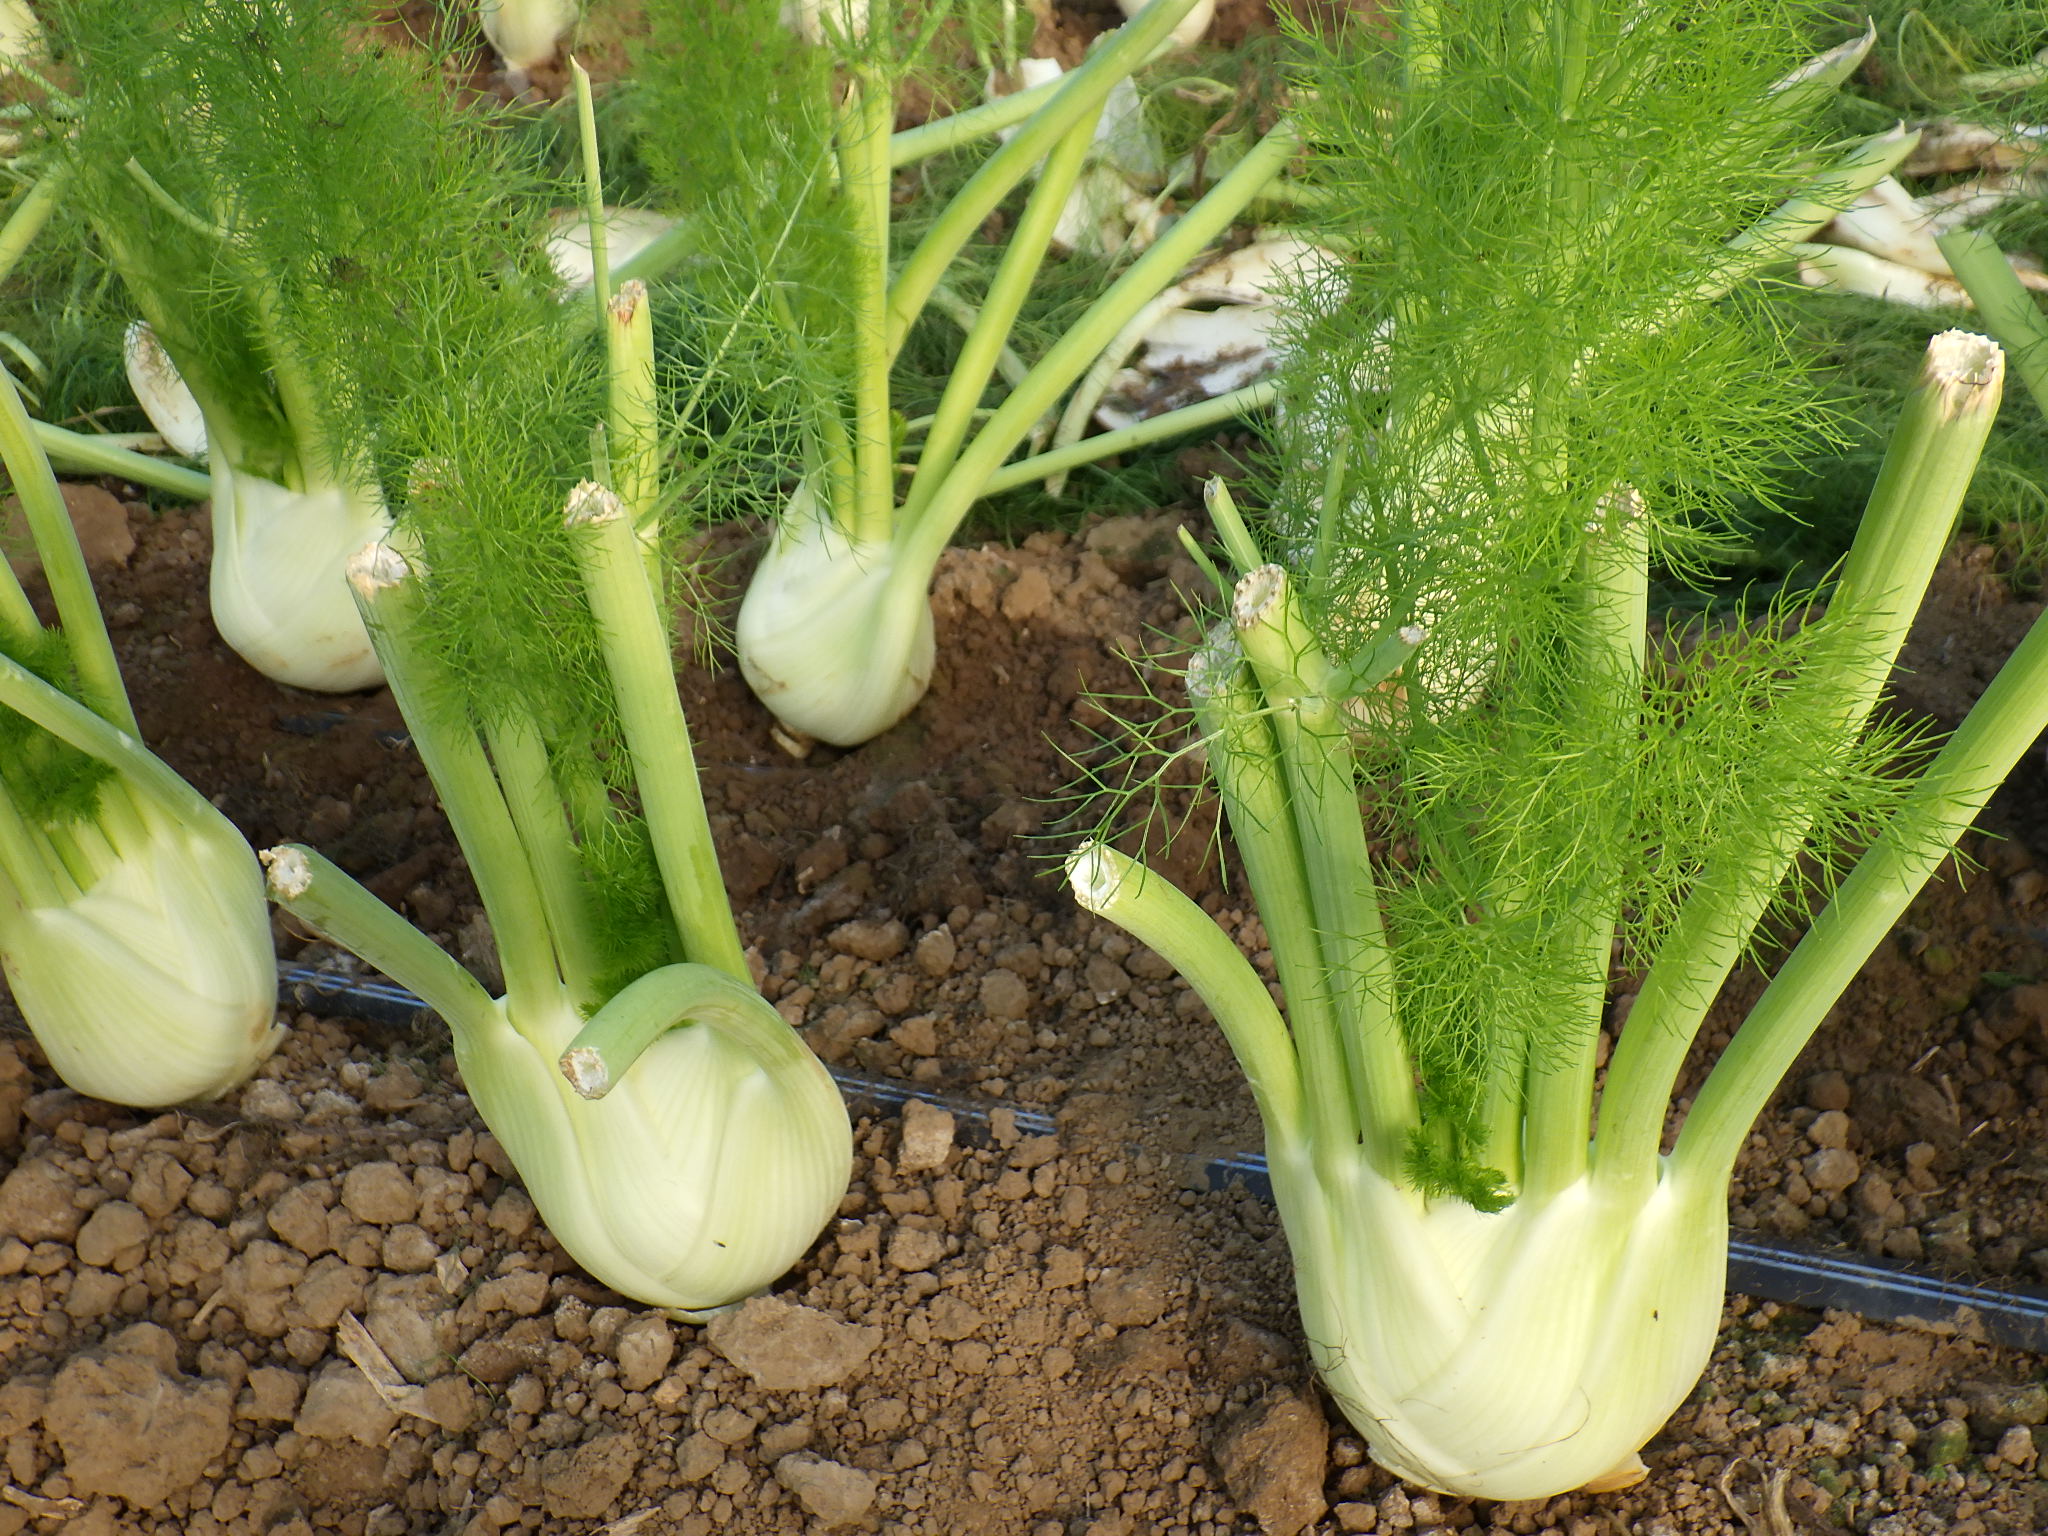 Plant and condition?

fennel, mechanical damage
